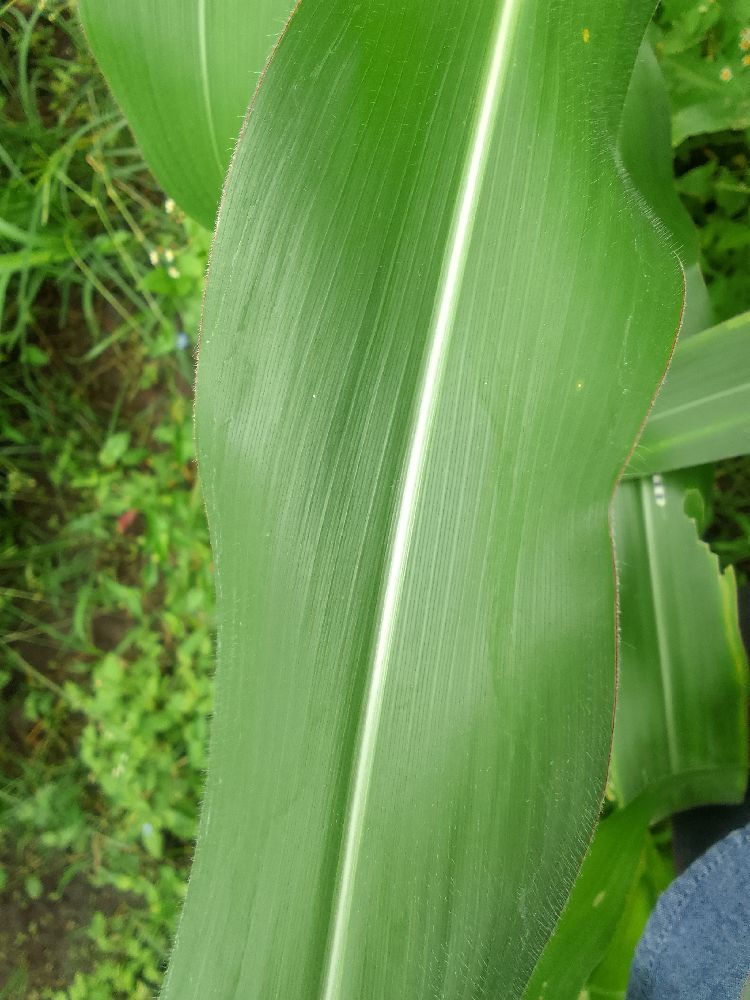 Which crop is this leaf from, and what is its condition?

maize, healthy
